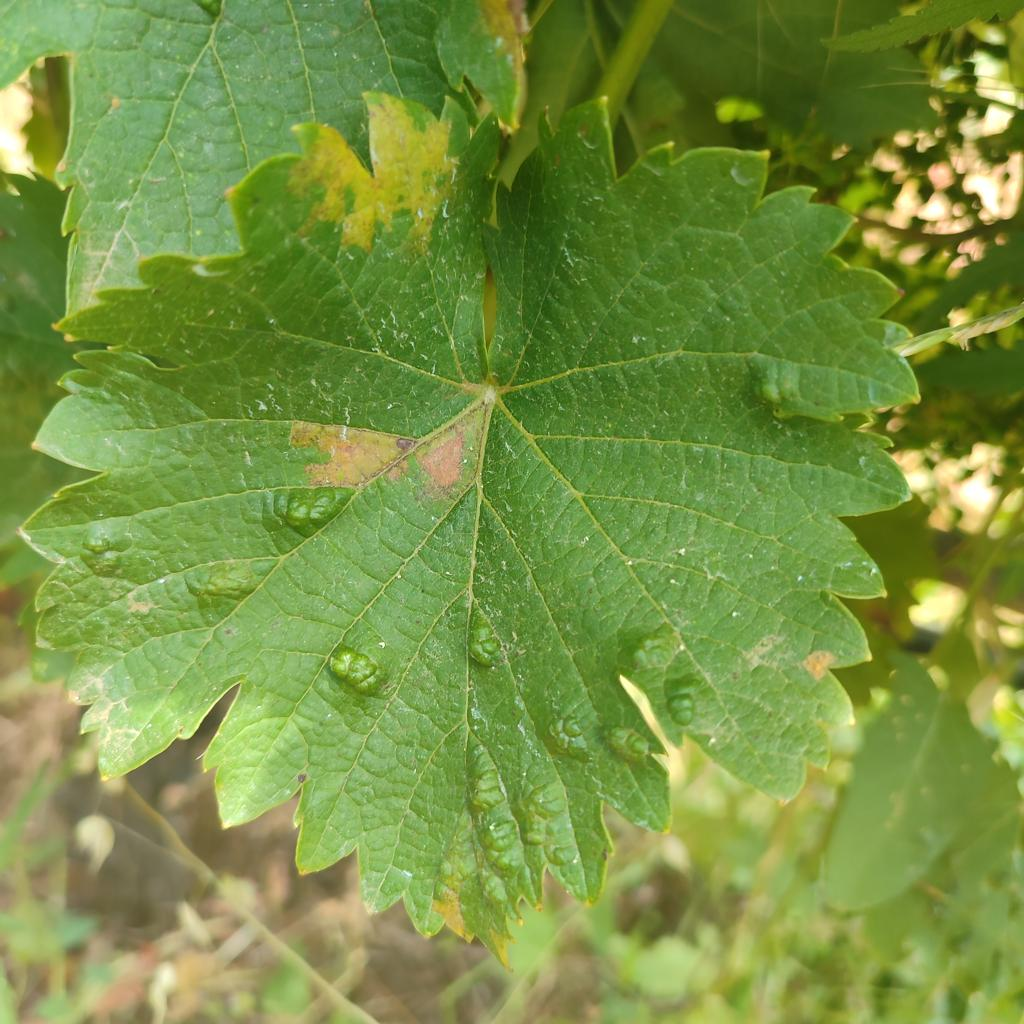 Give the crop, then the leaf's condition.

grapevine, downy mildew
